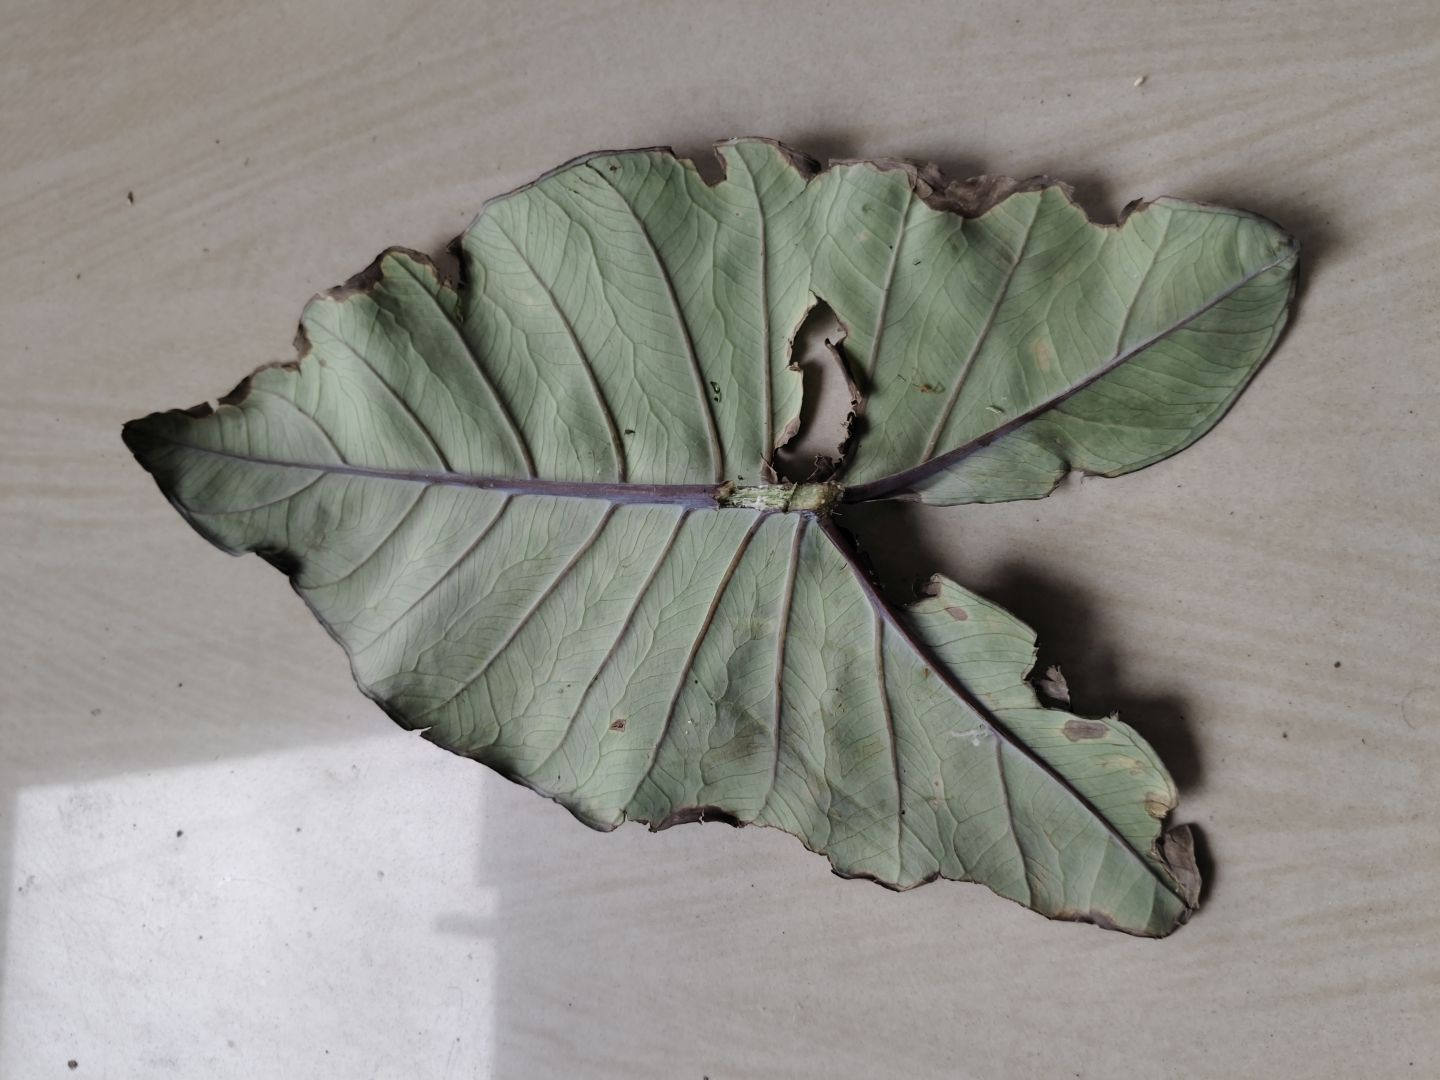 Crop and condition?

taro, leaf blight
